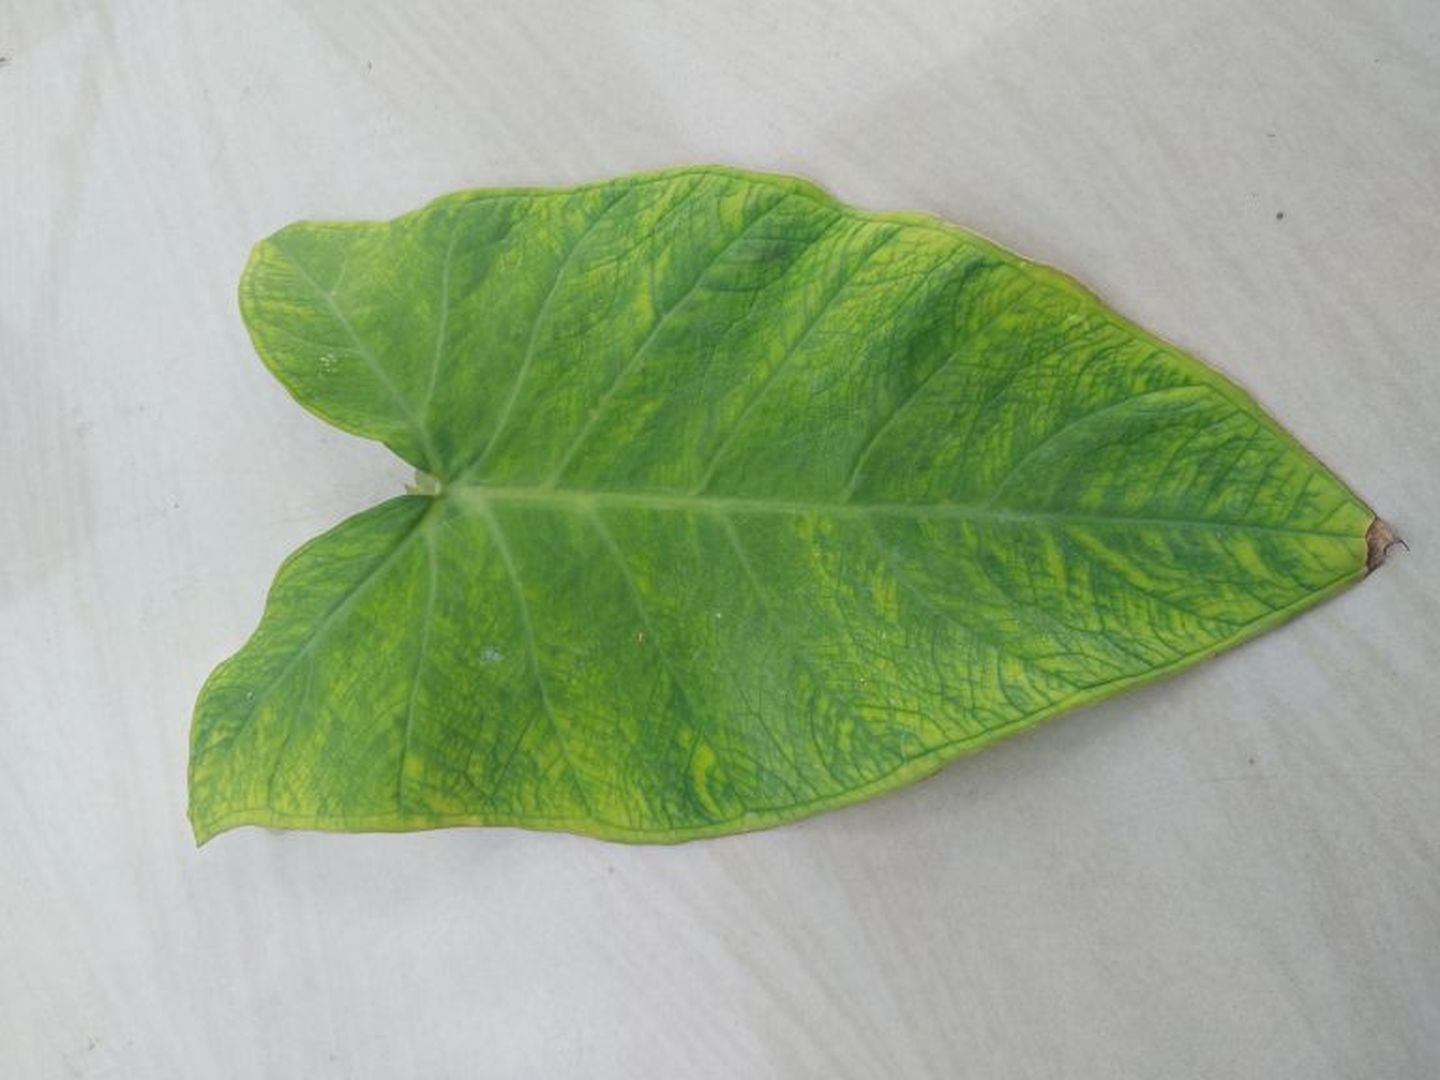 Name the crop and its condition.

taro, mosaic
